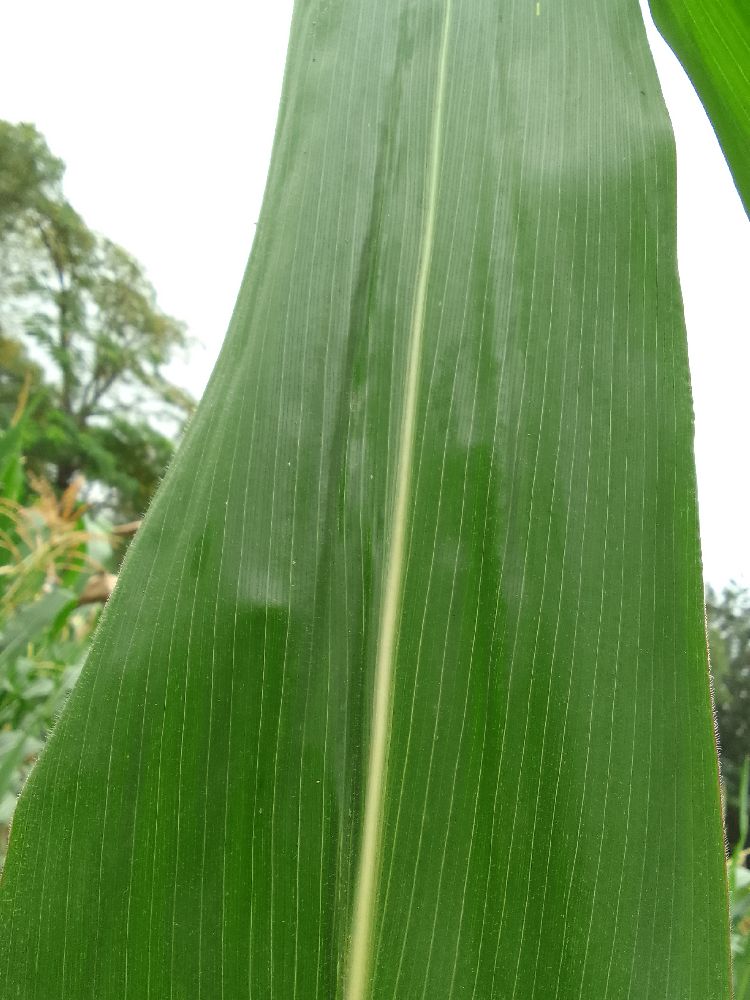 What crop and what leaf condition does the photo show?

maize, healthy
